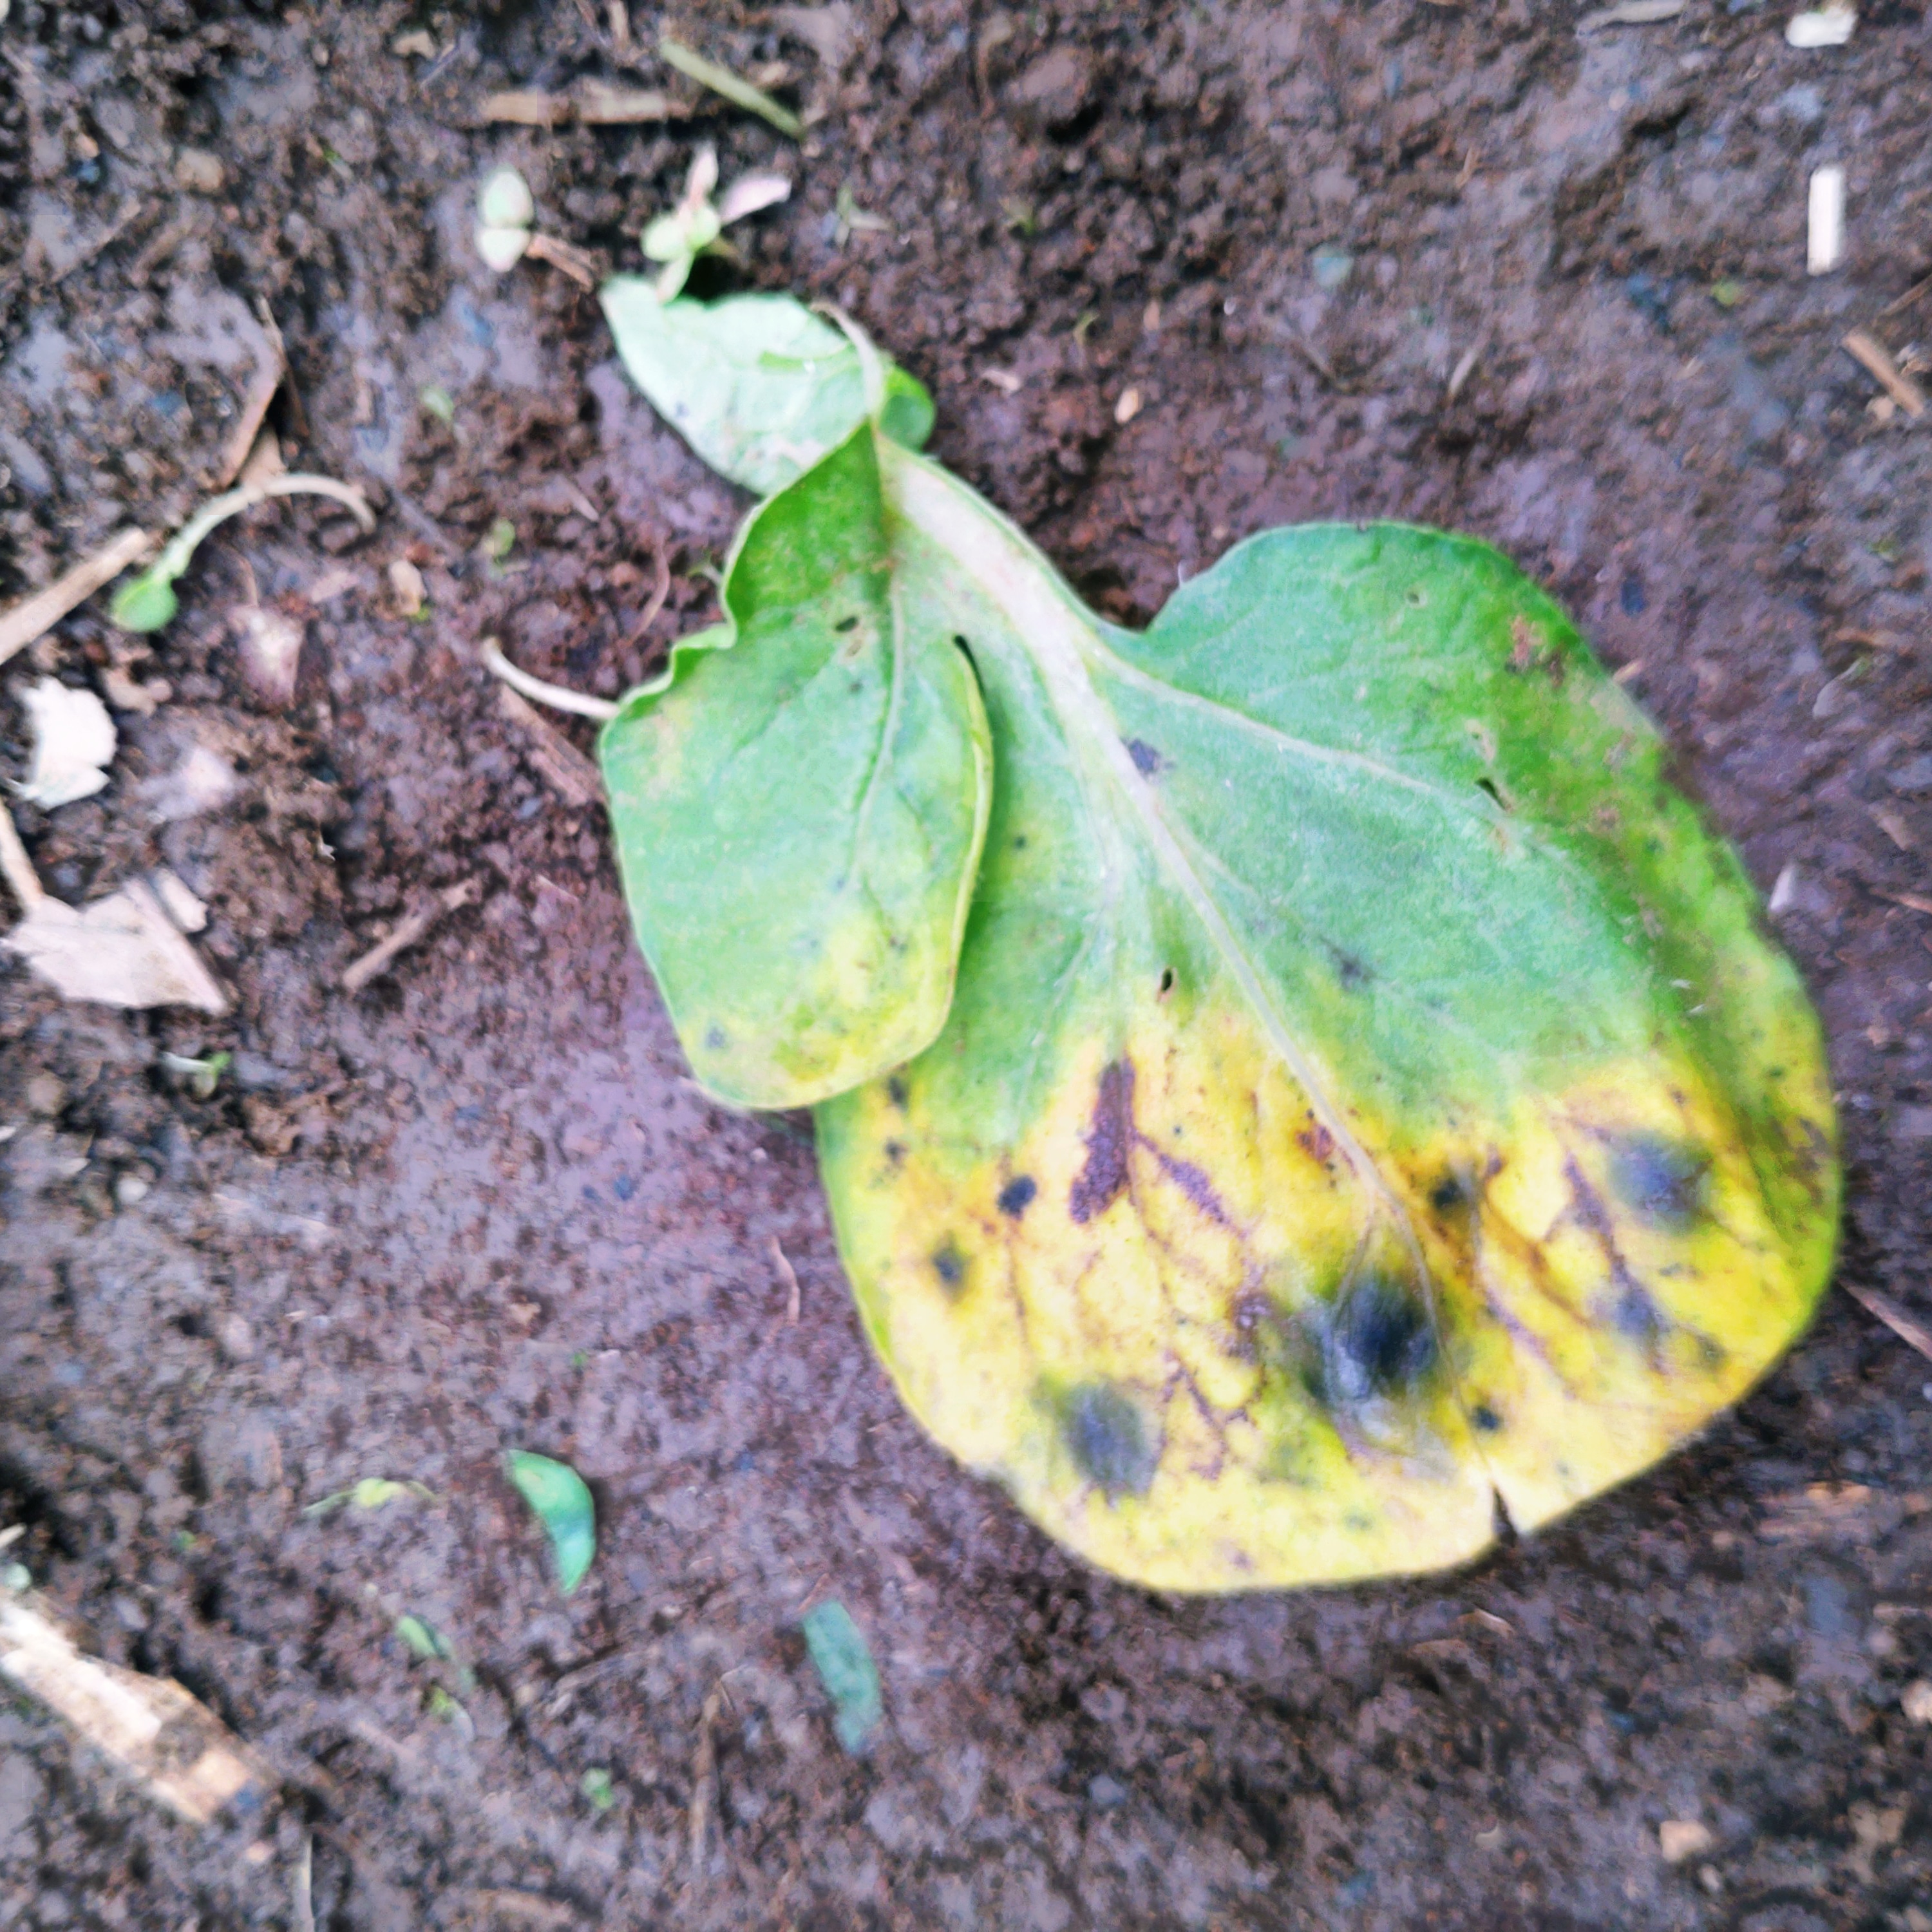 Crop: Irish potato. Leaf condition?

late blight
